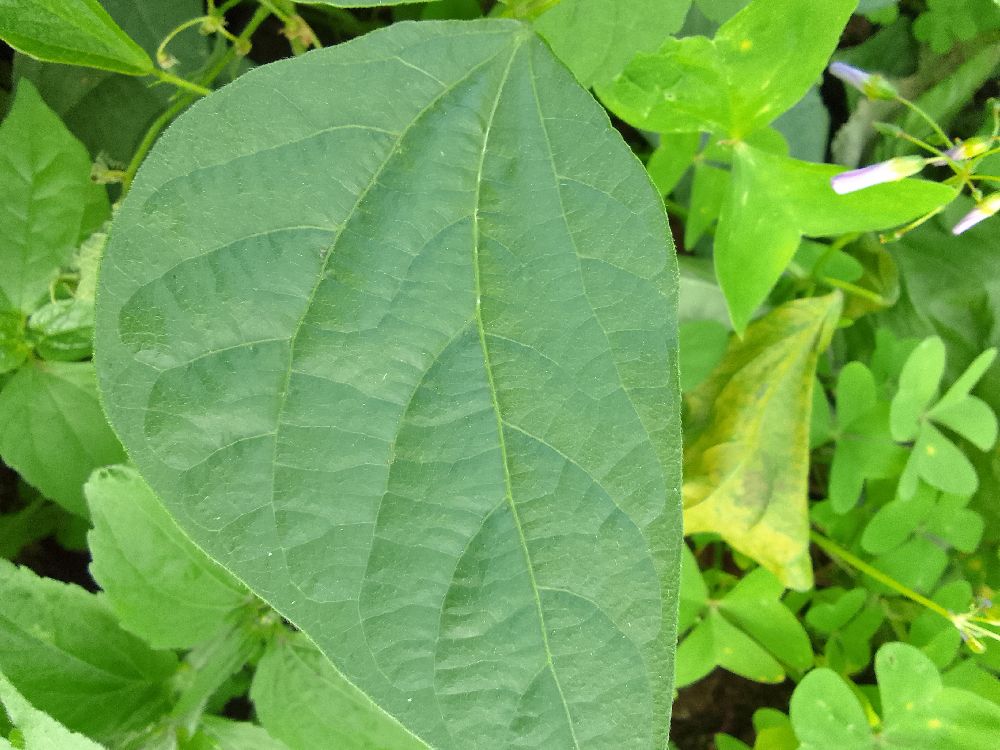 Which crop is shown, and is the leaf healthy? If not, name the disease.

common bean, healthy
